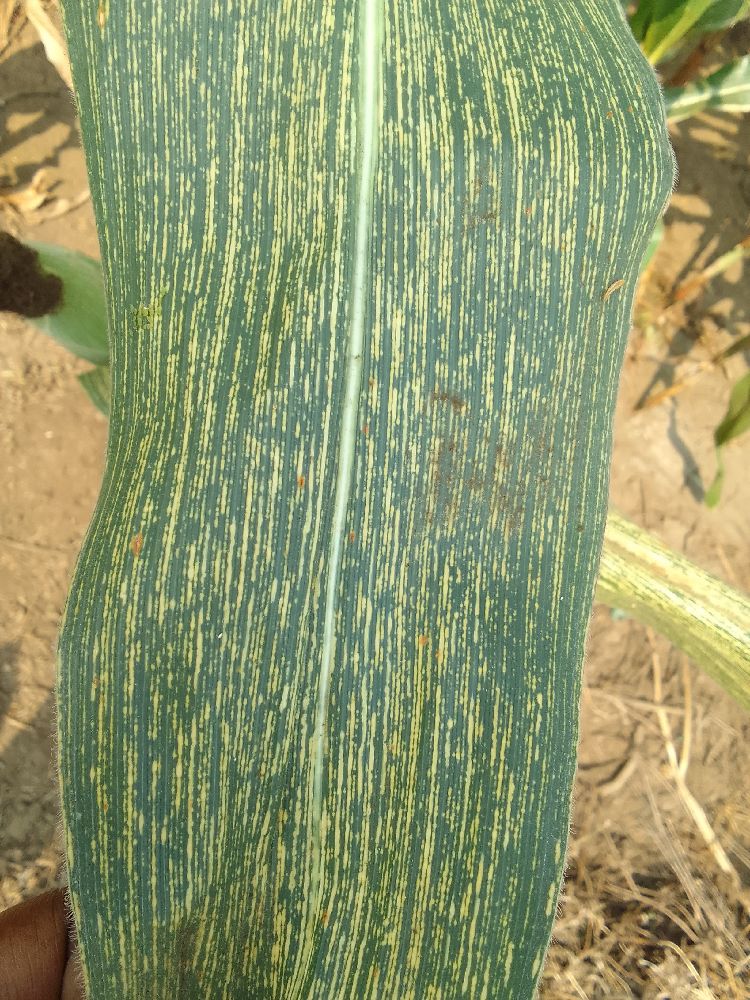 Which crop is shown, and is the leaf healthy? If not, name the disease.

maize, maize streak virus
